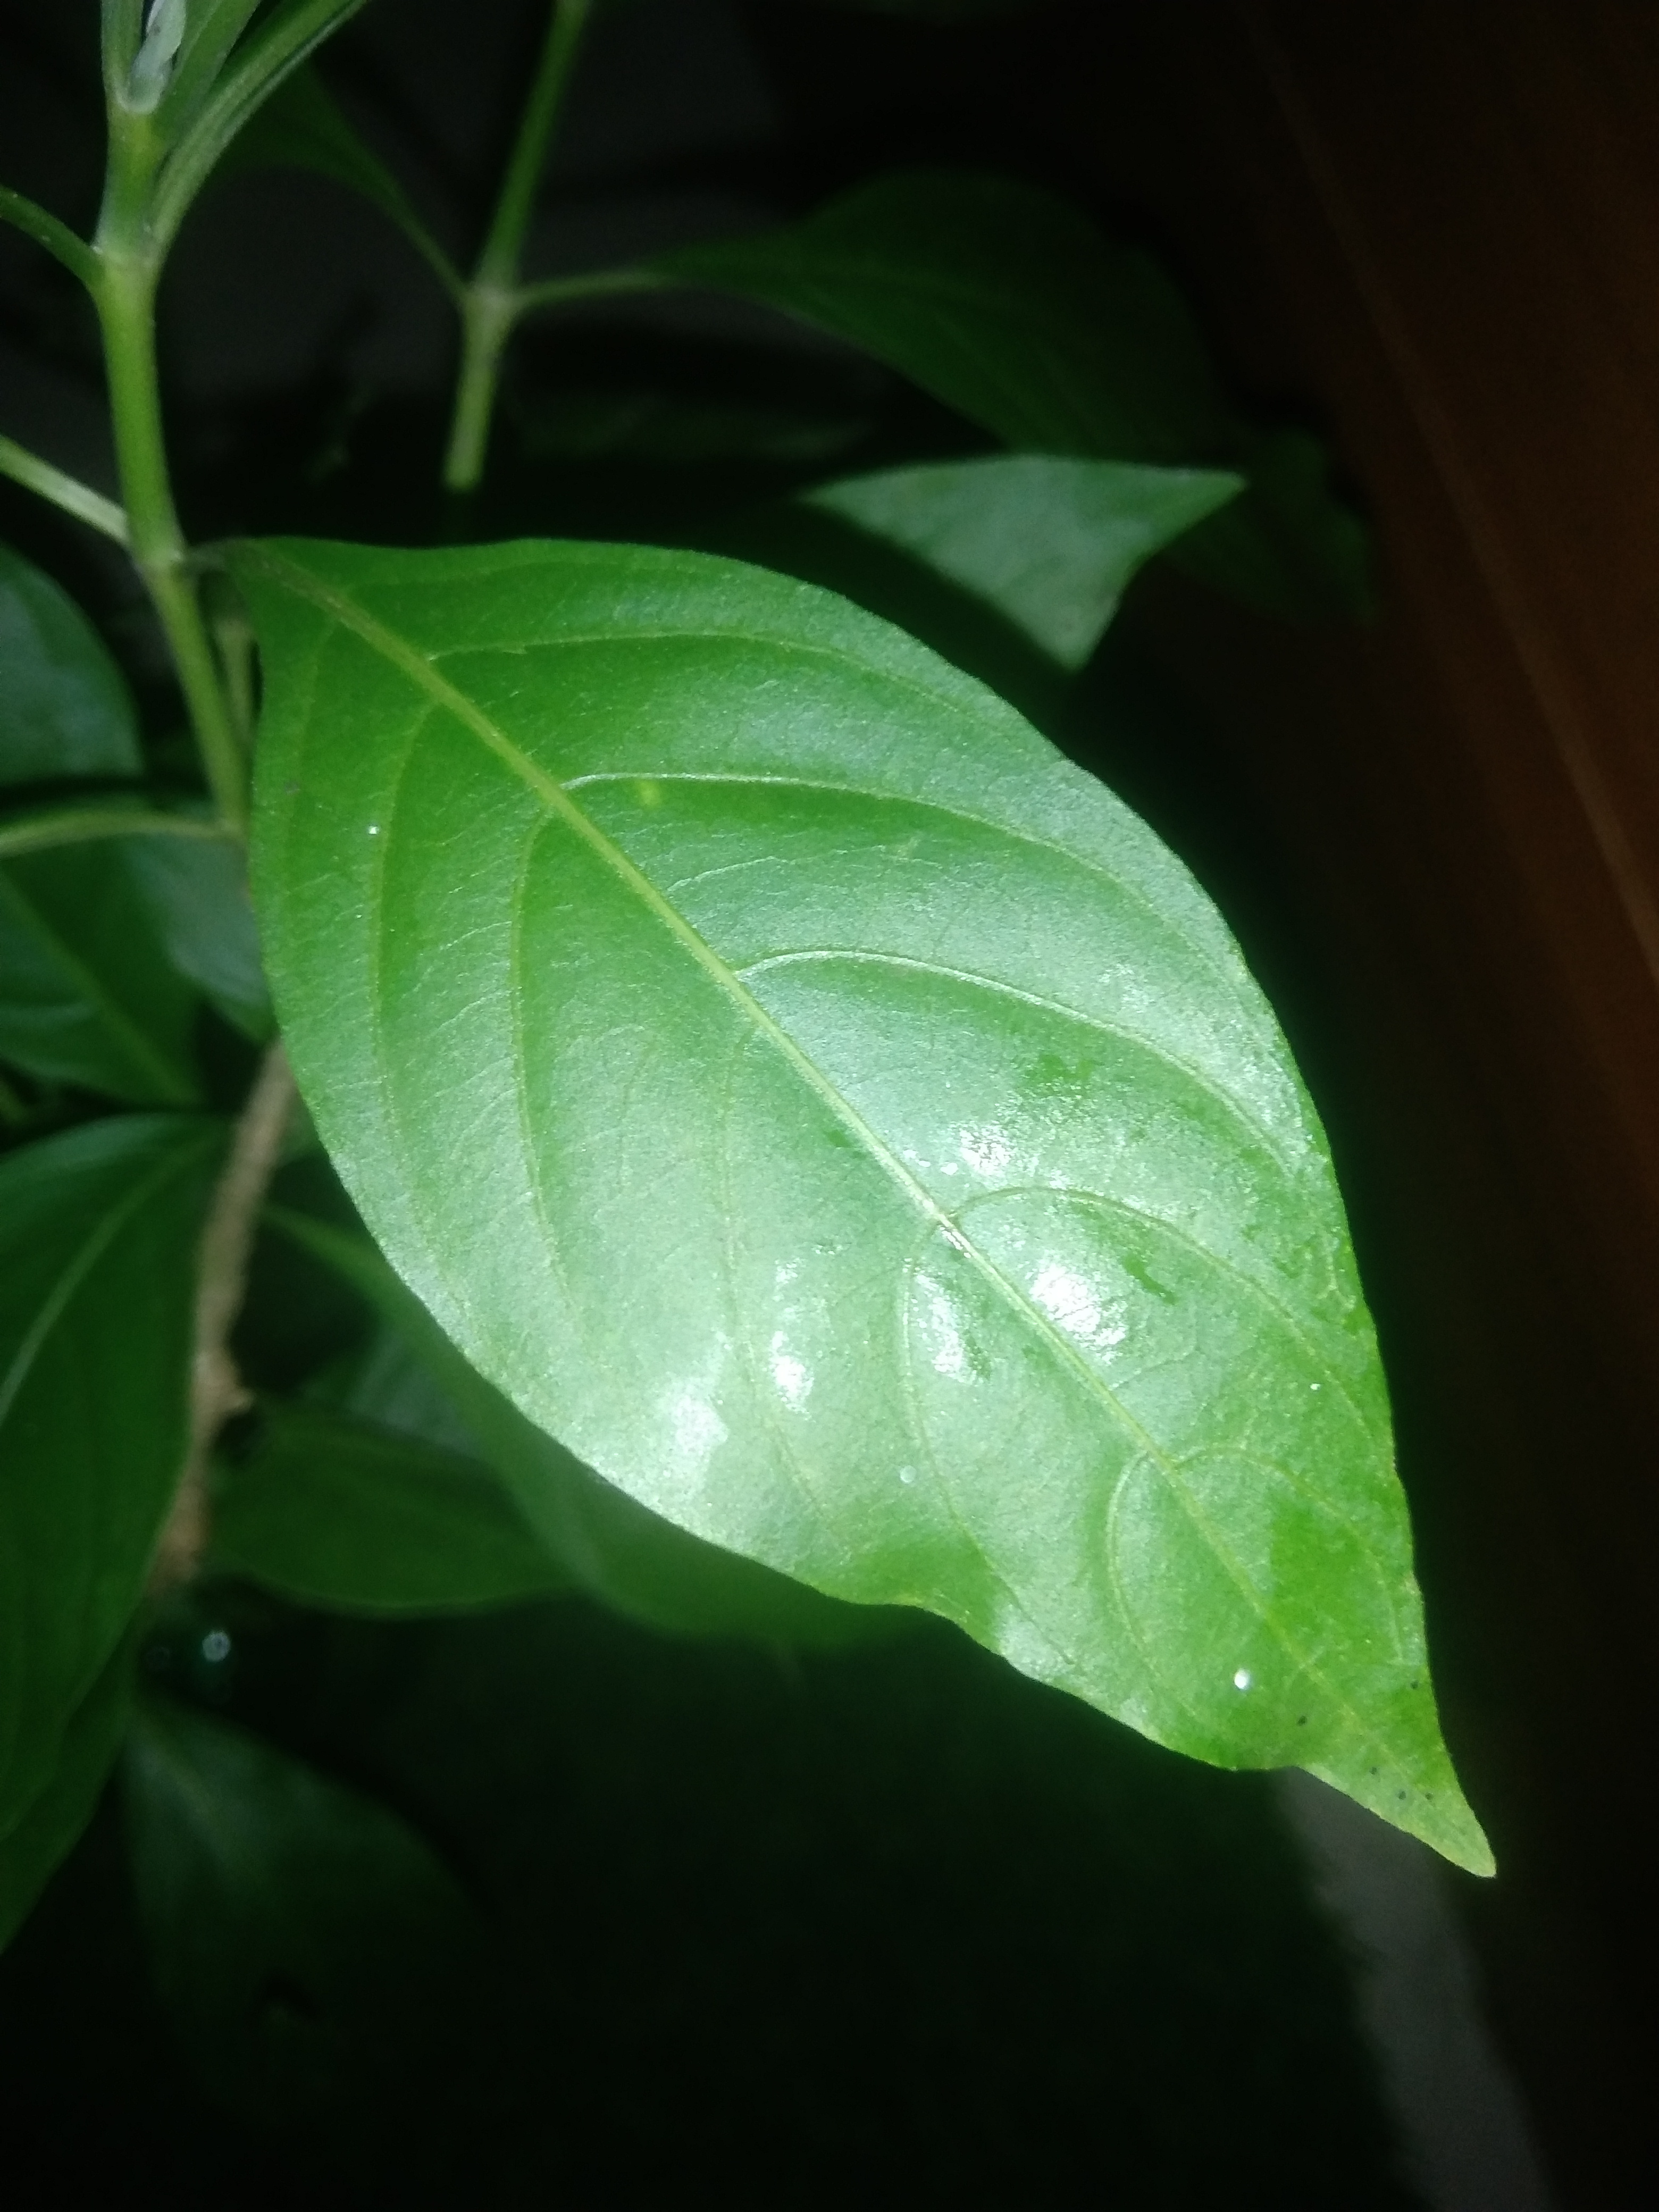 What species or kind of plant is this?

vasaka
